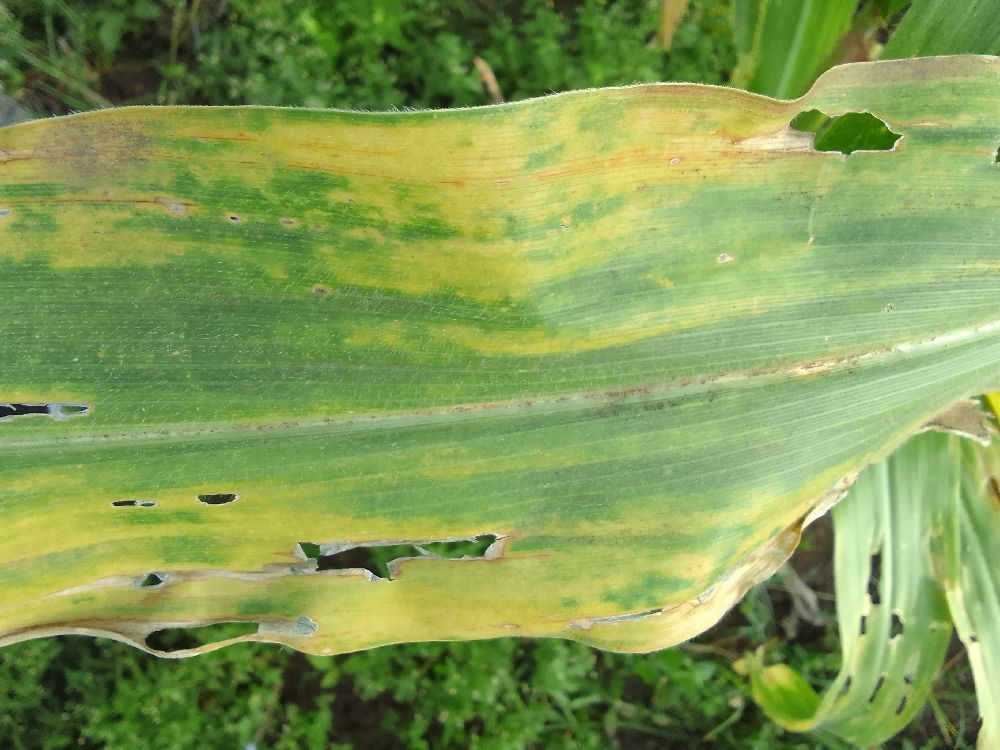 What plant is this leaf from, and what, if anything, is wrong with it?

maize, maize lethal necrosis
